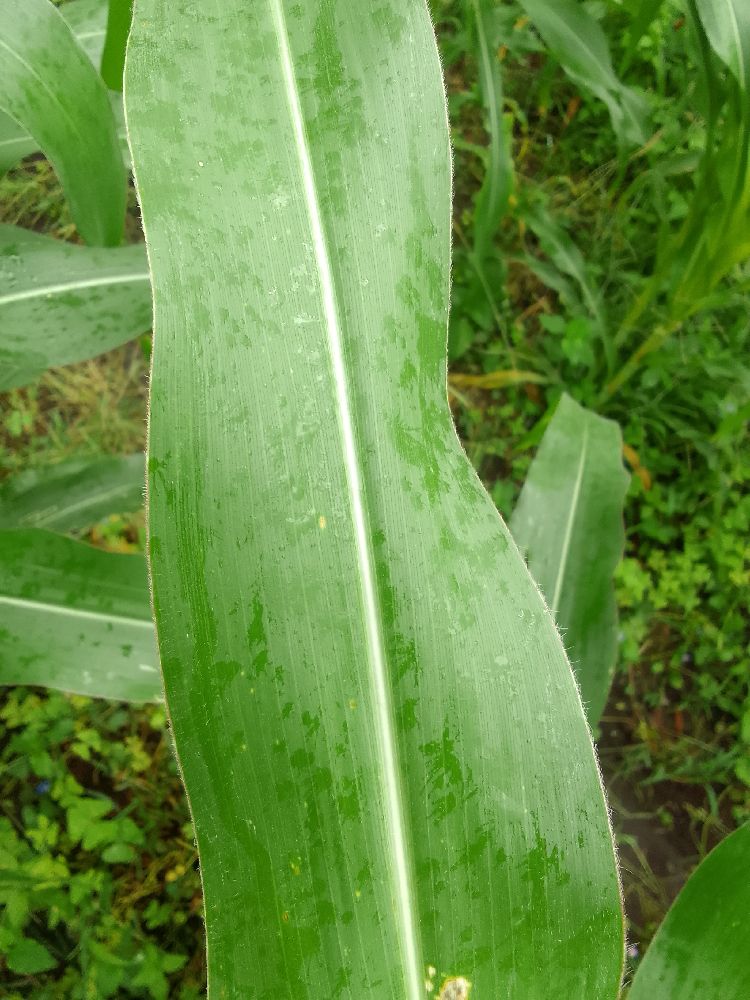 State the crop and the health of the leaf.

maize, healthy
